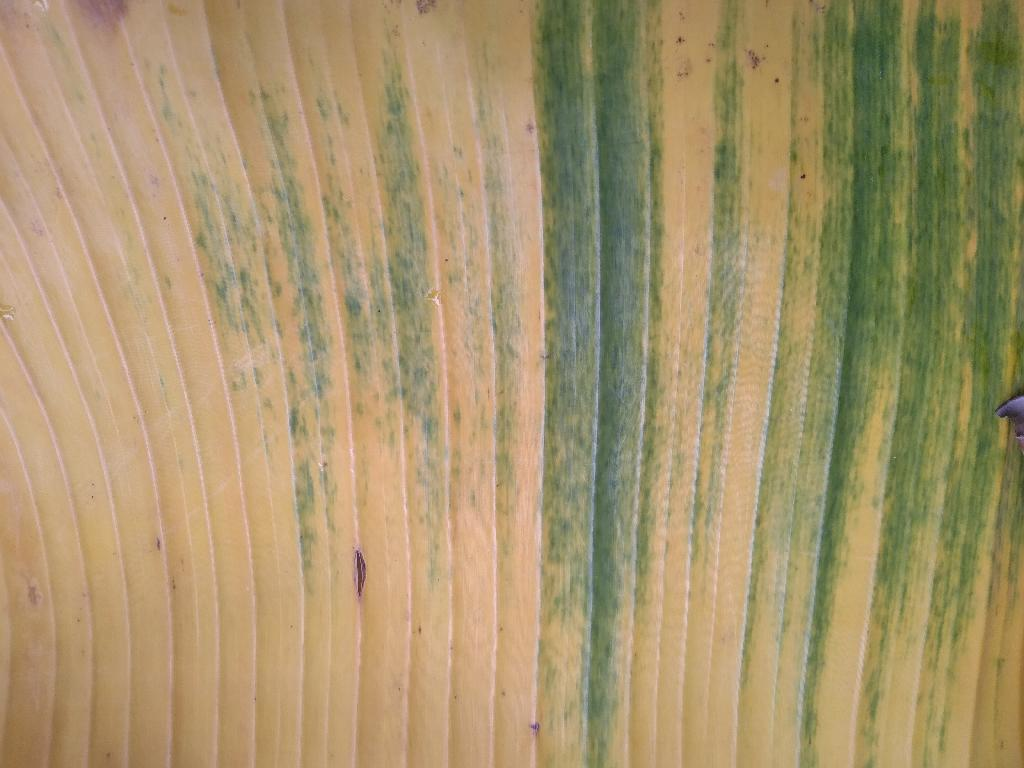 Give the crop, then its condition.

banana, fusarium wilt race 1
